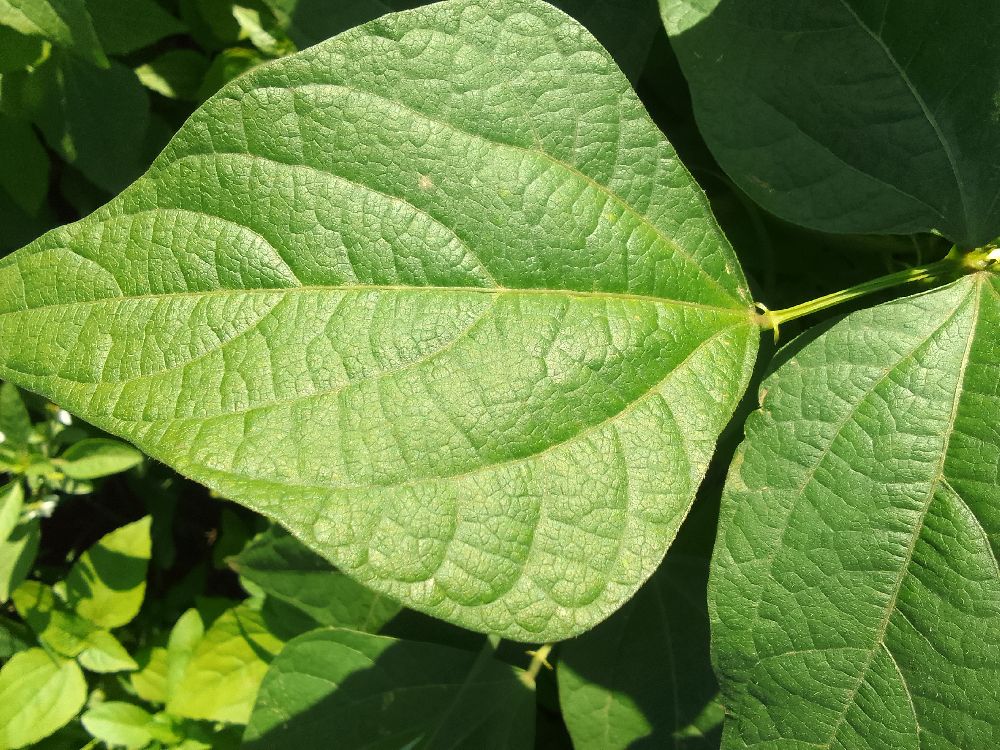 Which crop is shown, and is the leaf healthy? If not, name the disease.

common bean, healthy
